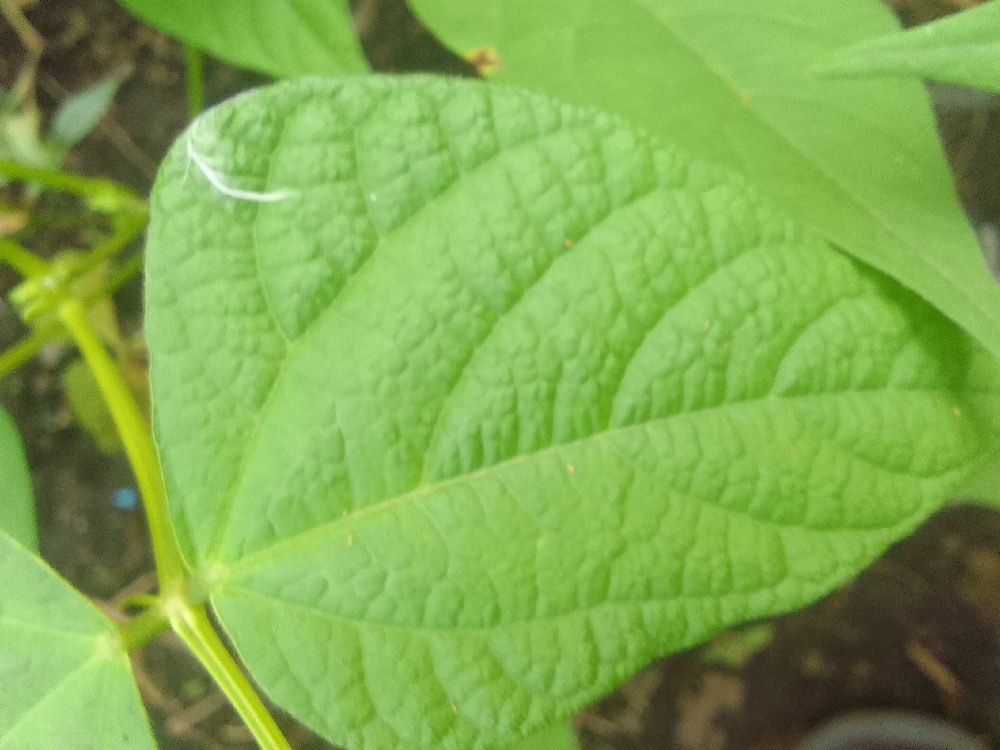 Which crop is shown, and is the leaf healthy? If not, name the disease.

common bean, healthy
